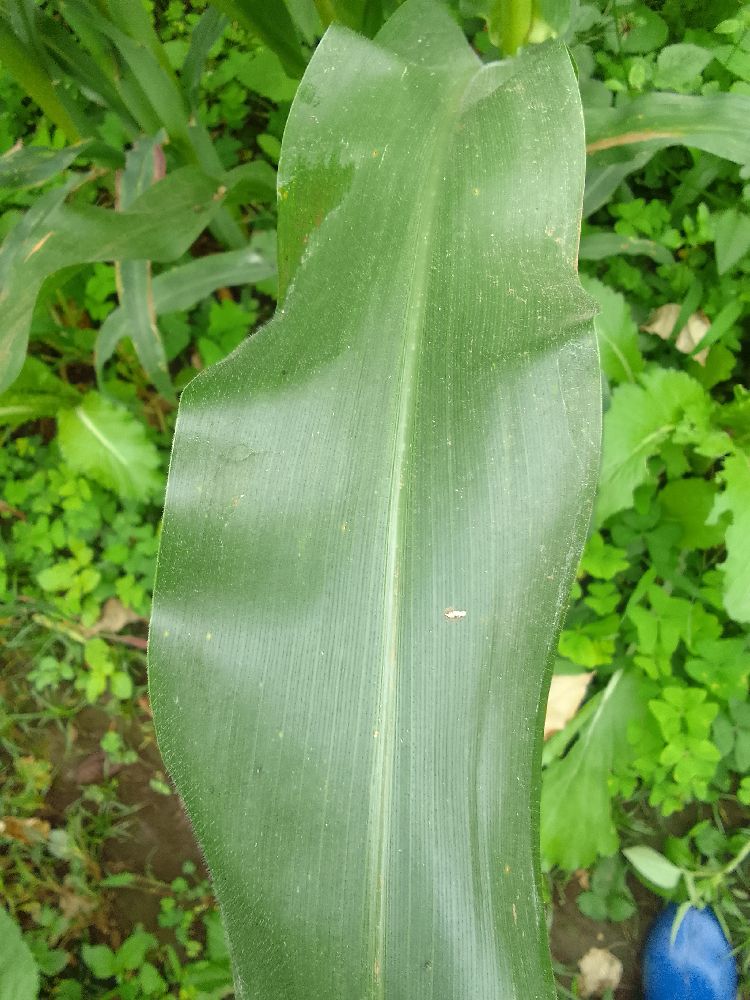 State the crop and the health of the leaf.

maize, healthy
